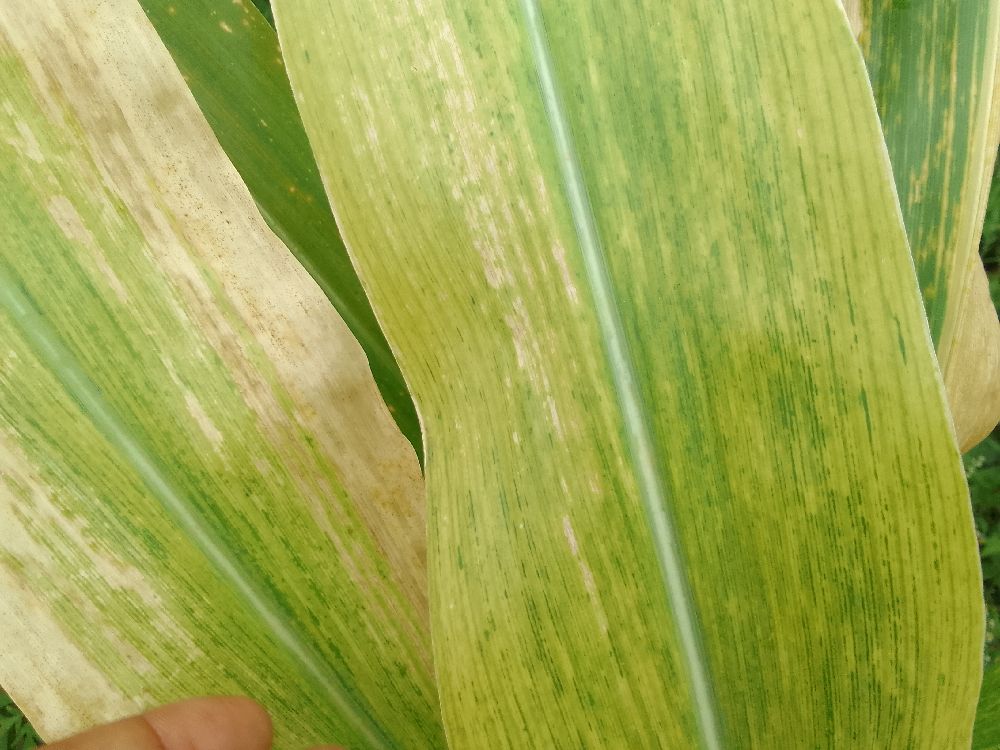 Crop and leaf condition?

maize, maize lethal necrosis
